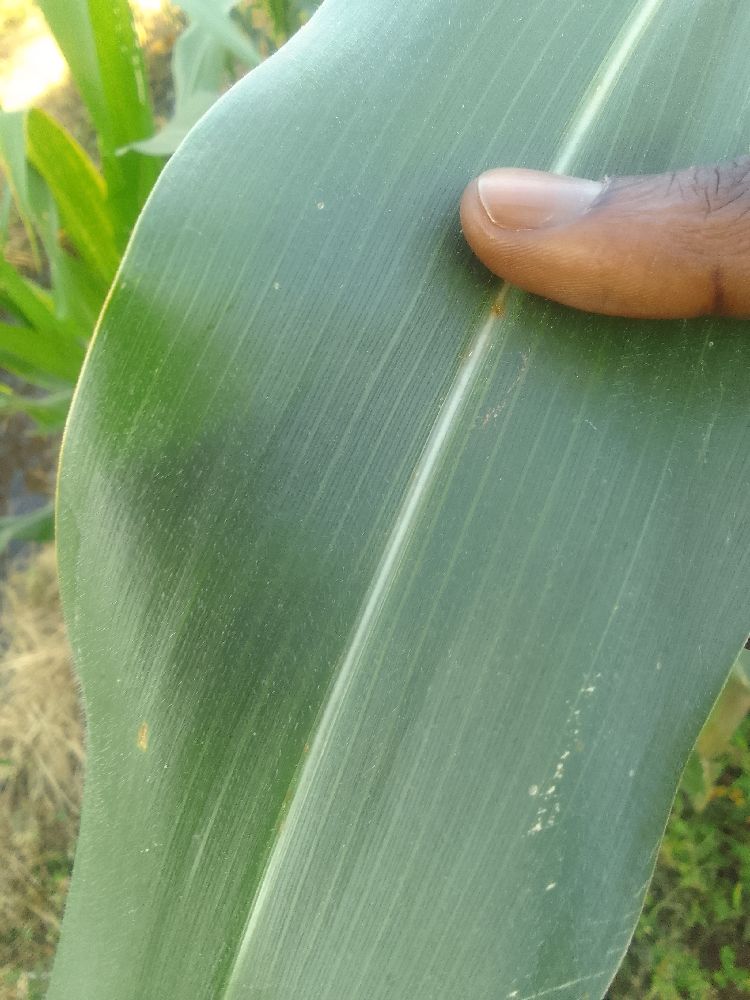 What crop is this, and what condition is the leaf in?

maize, healthy
